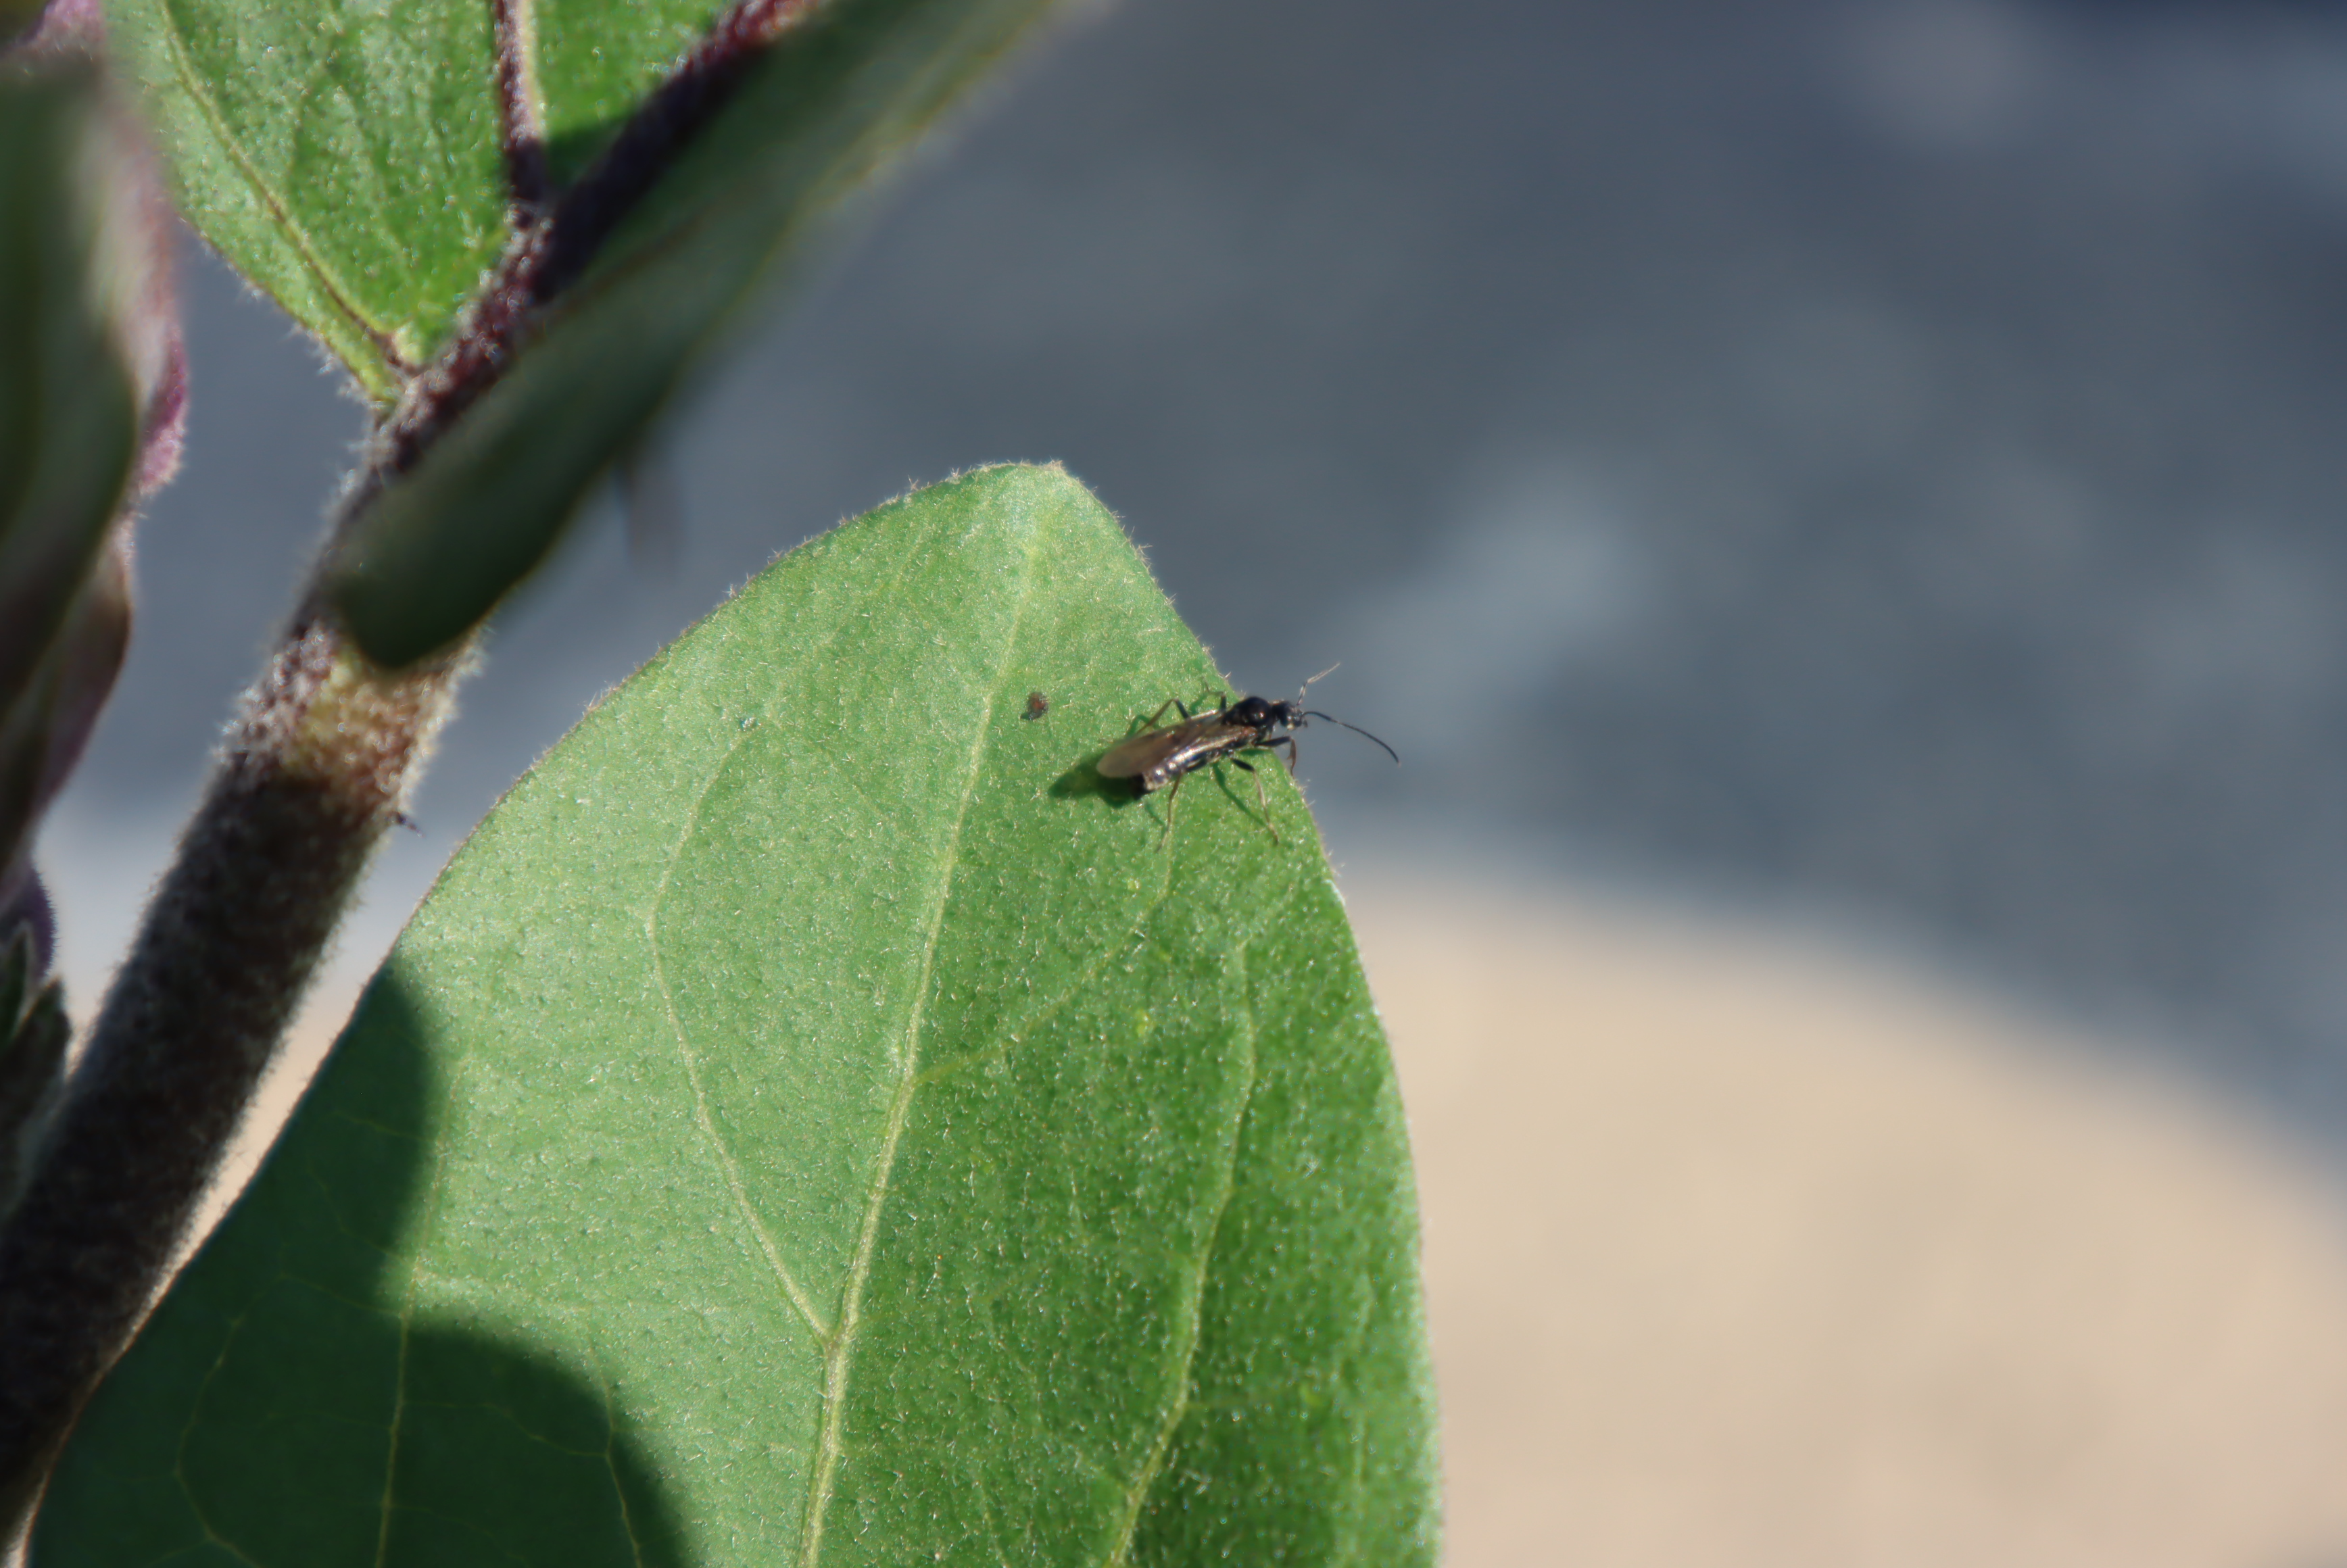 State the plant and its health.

aubergine, ants
